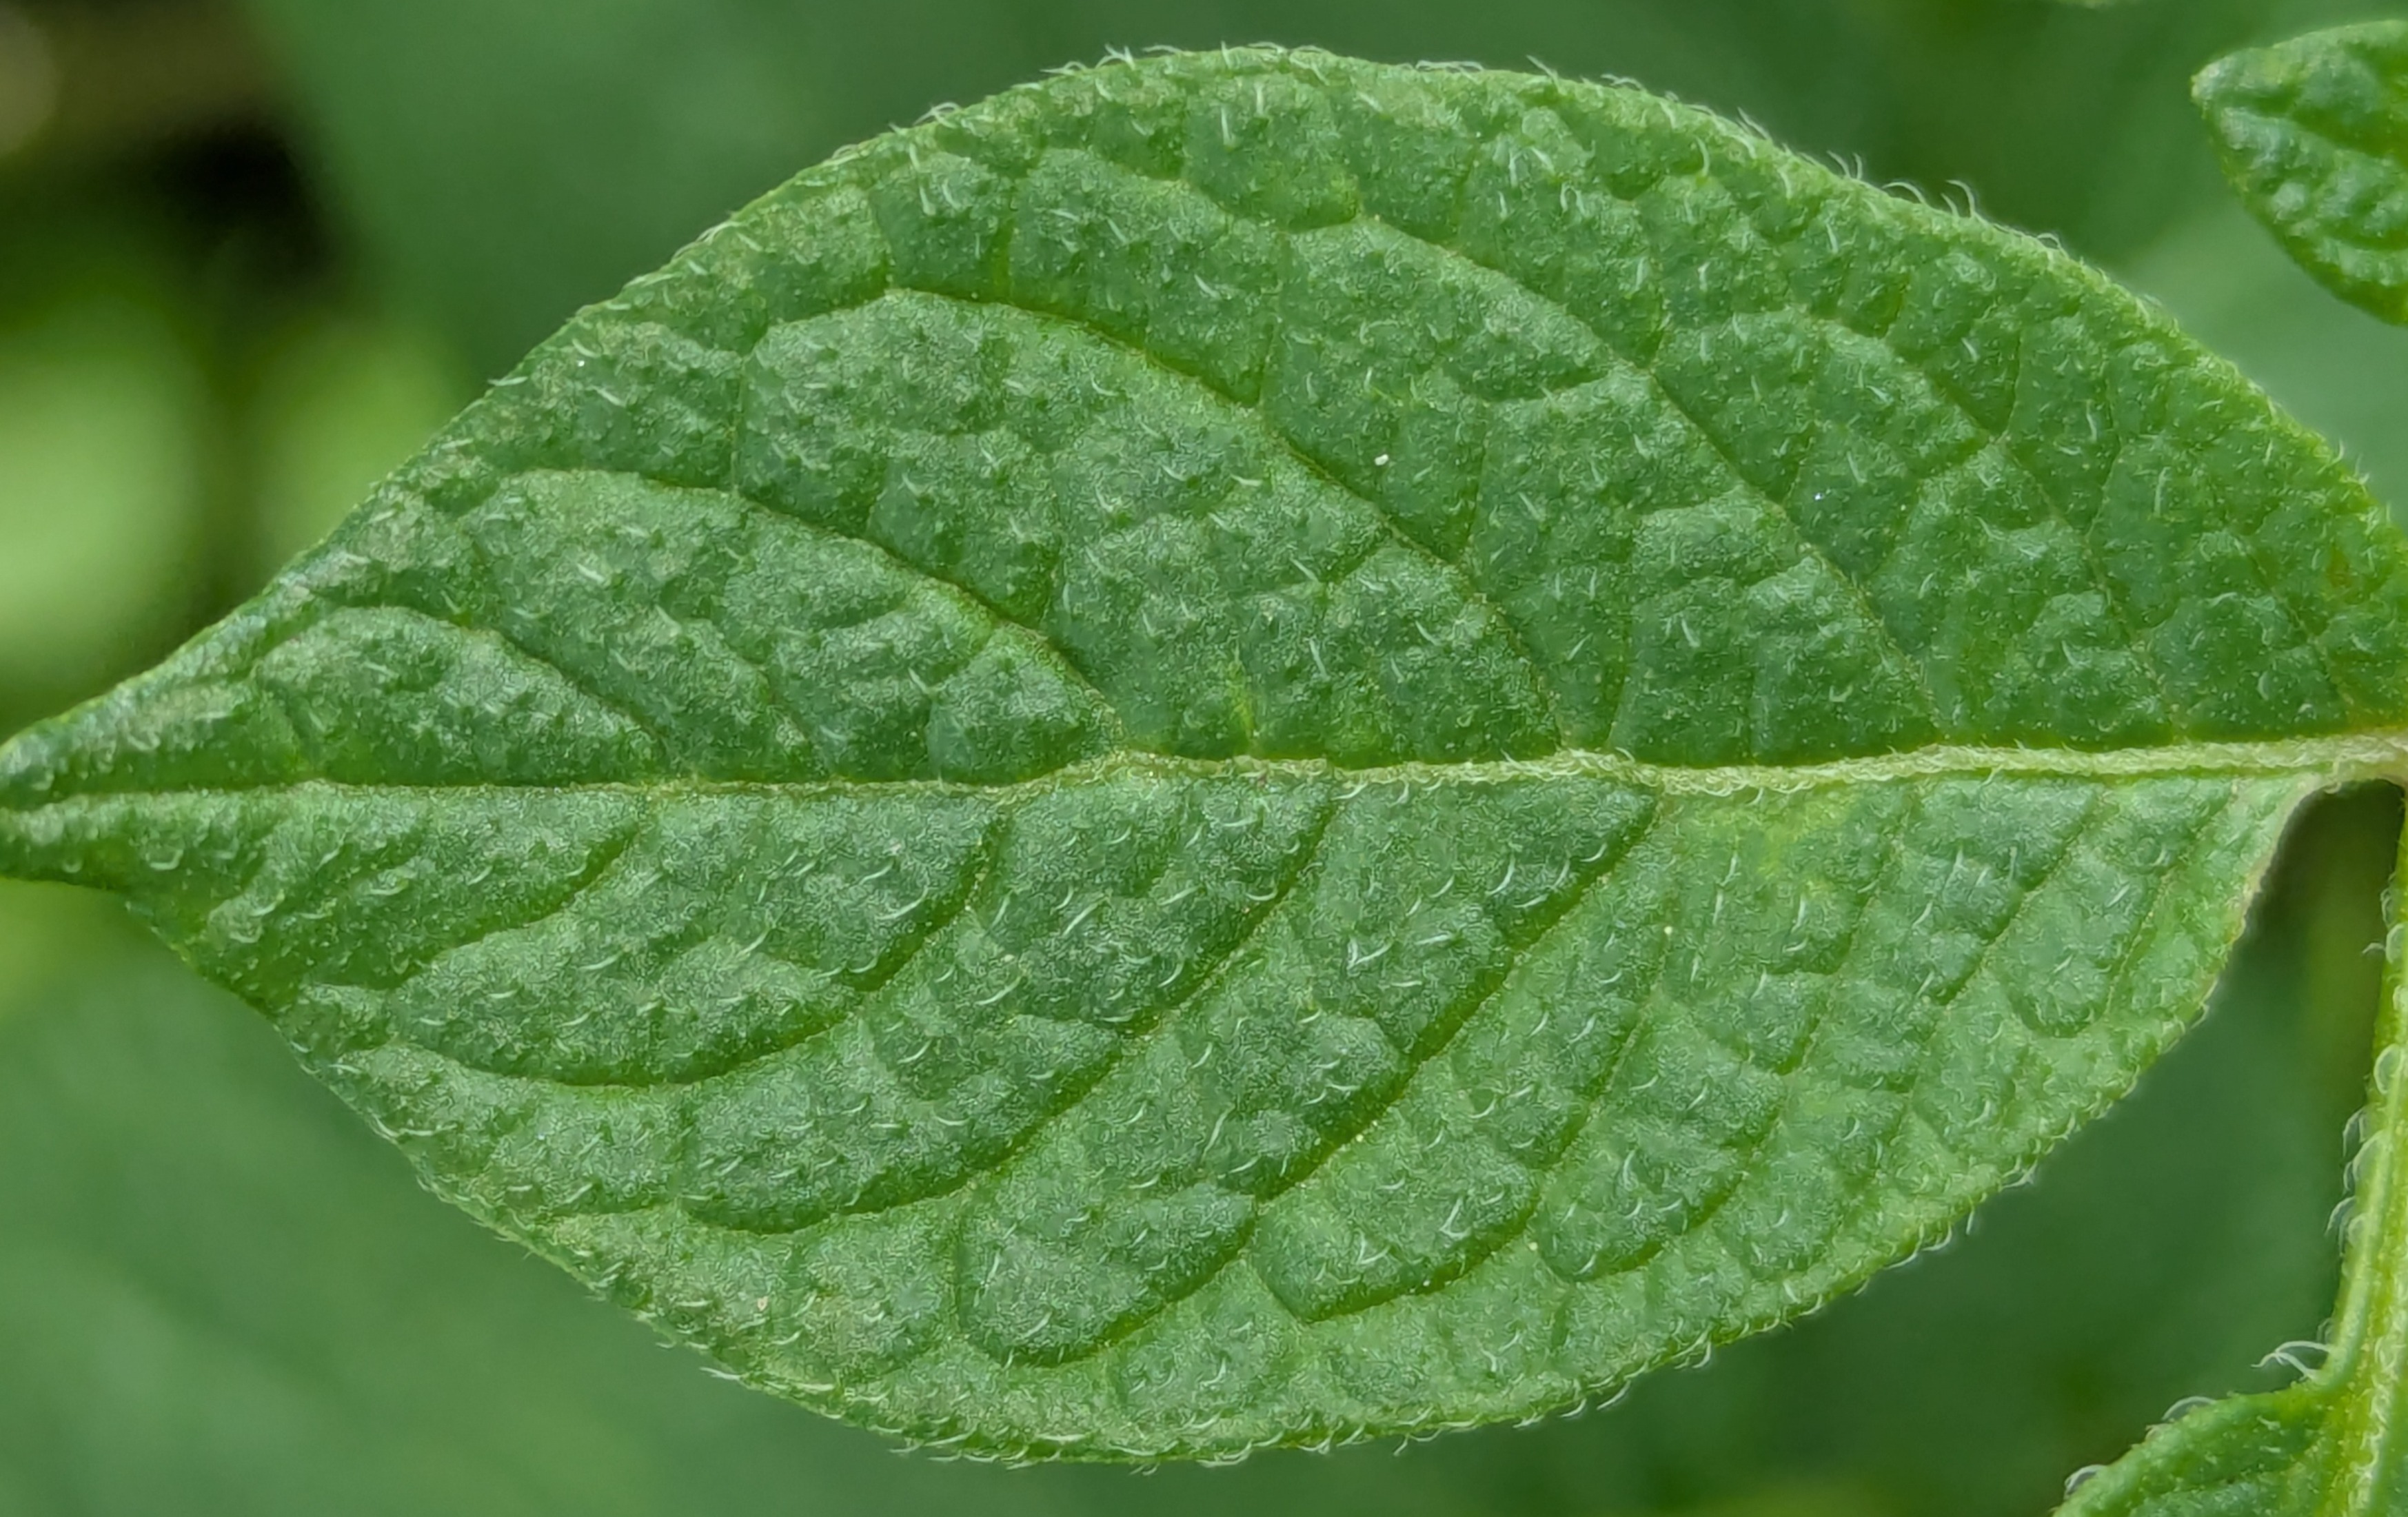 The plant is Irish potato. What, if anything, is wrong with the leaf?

healthy
